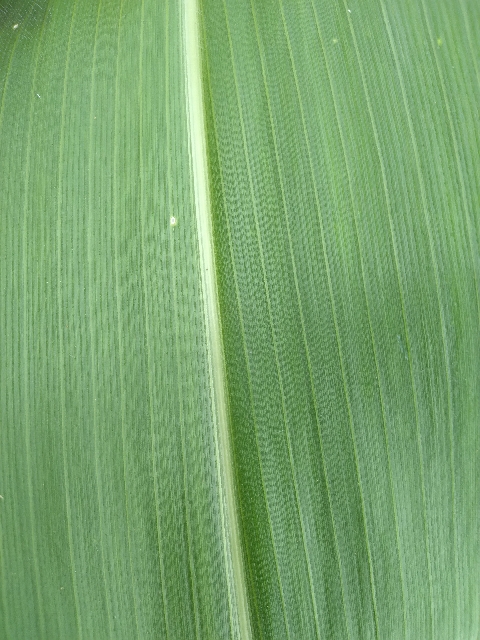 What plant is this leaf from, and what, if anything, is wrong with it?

maize, healthy
